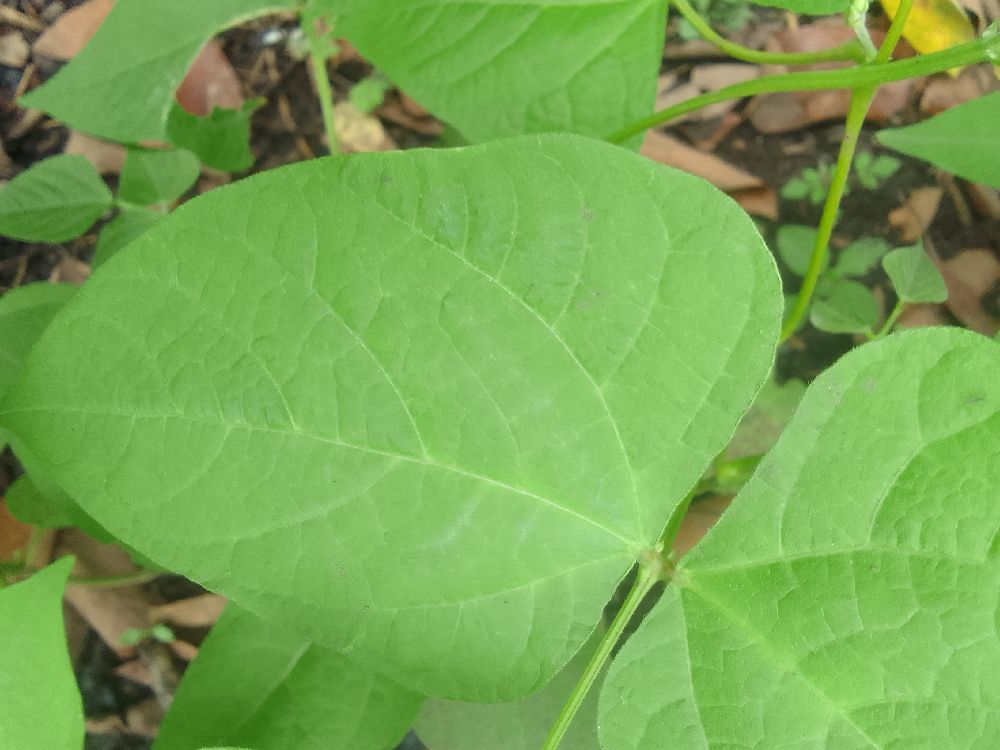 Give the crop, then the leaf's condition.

common bean, healthy
